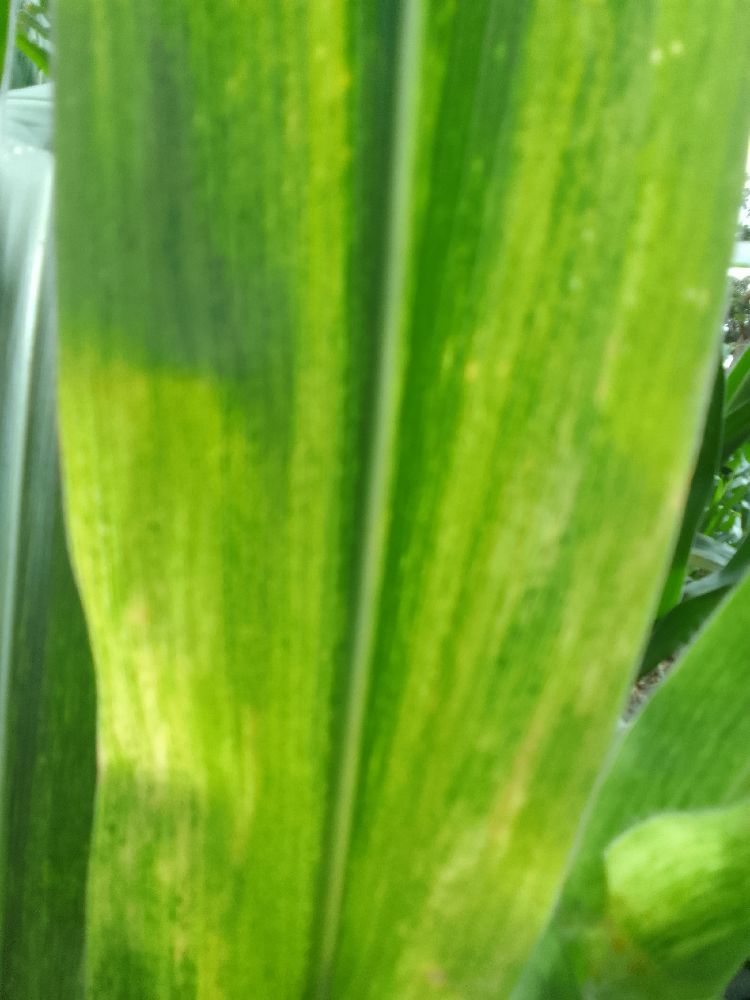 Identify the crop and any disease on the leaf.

maize, maize lethal necrosis
